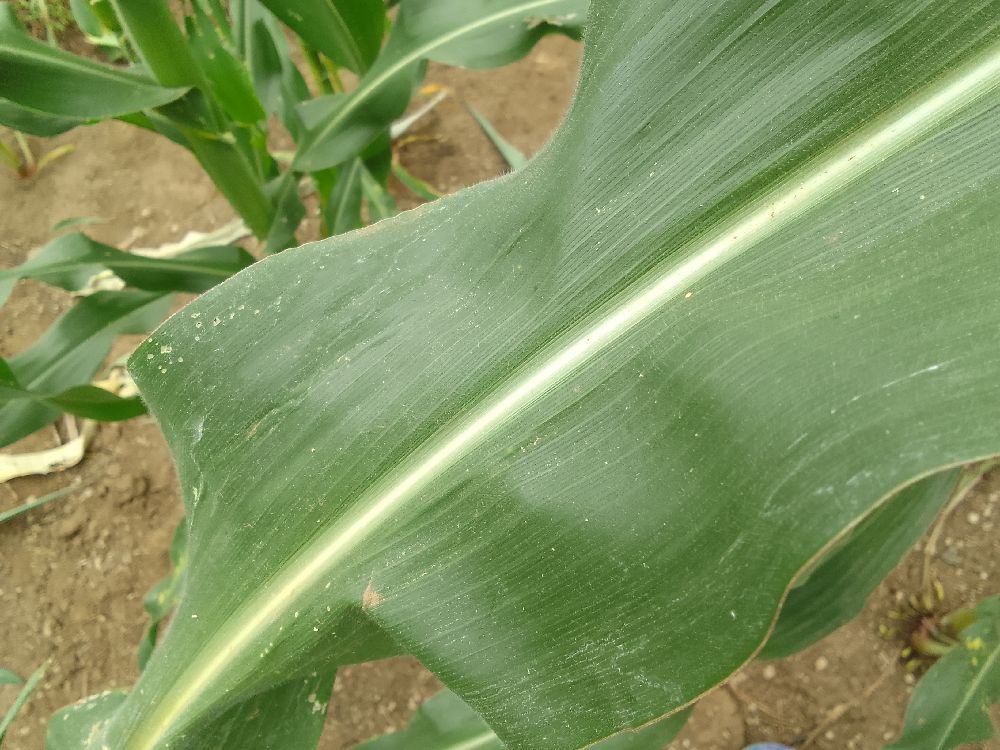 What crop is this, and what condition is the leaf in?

maize, healthy
